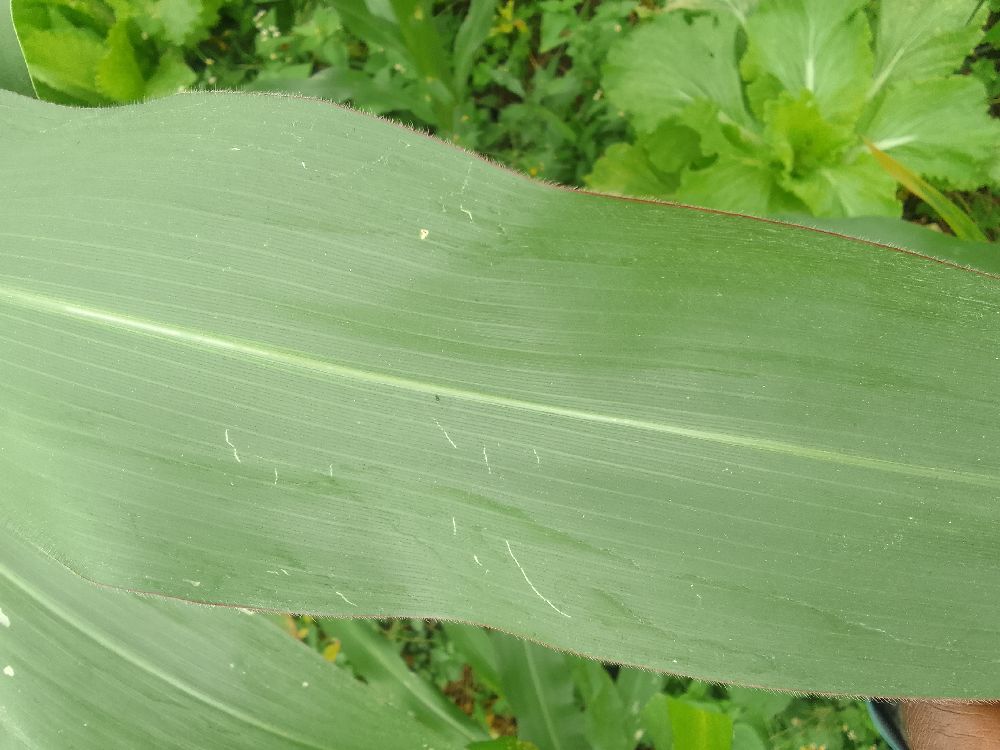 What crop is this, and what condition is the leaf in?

maize, healthy
